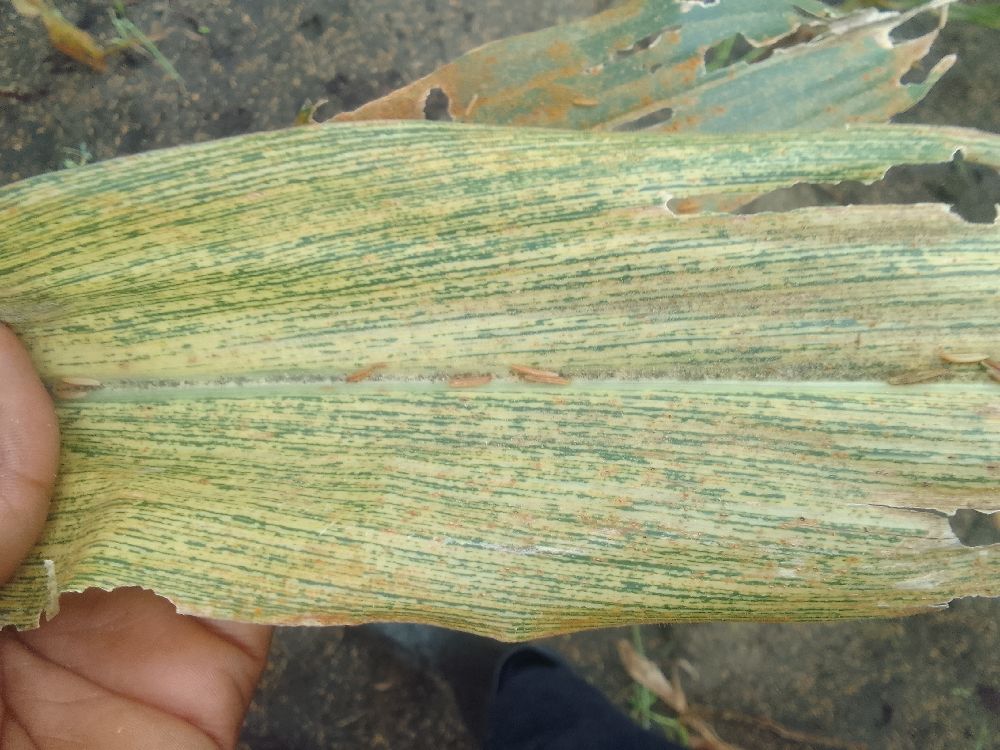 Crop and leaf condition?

maize, maize streak virus
